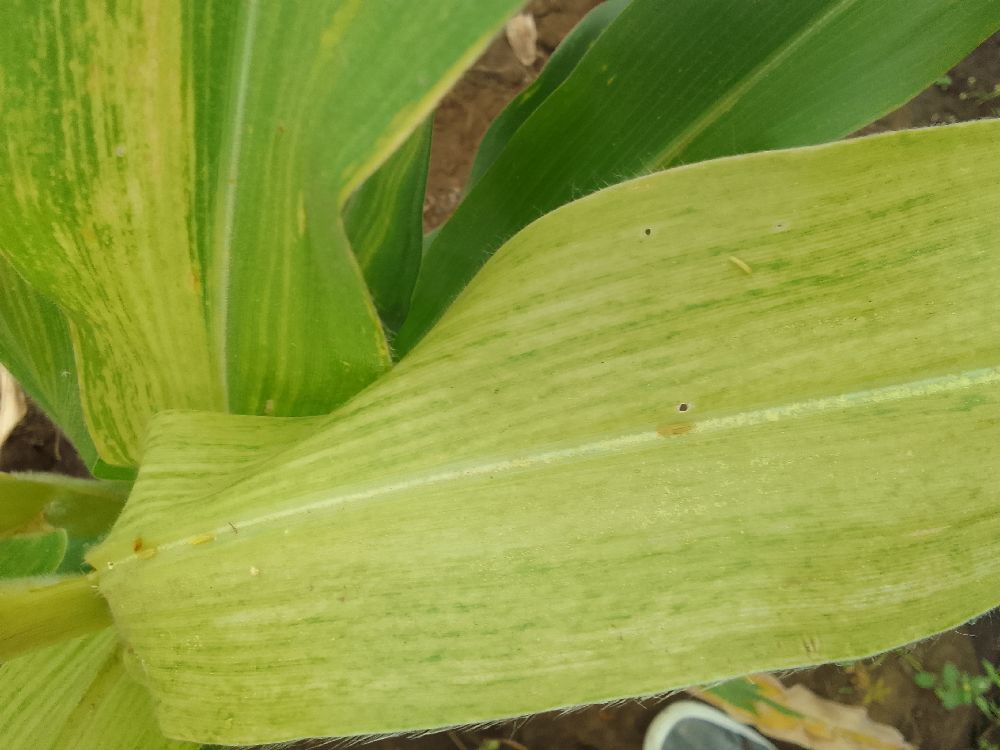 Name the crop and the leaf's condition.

maize, maize lethal necrosis
